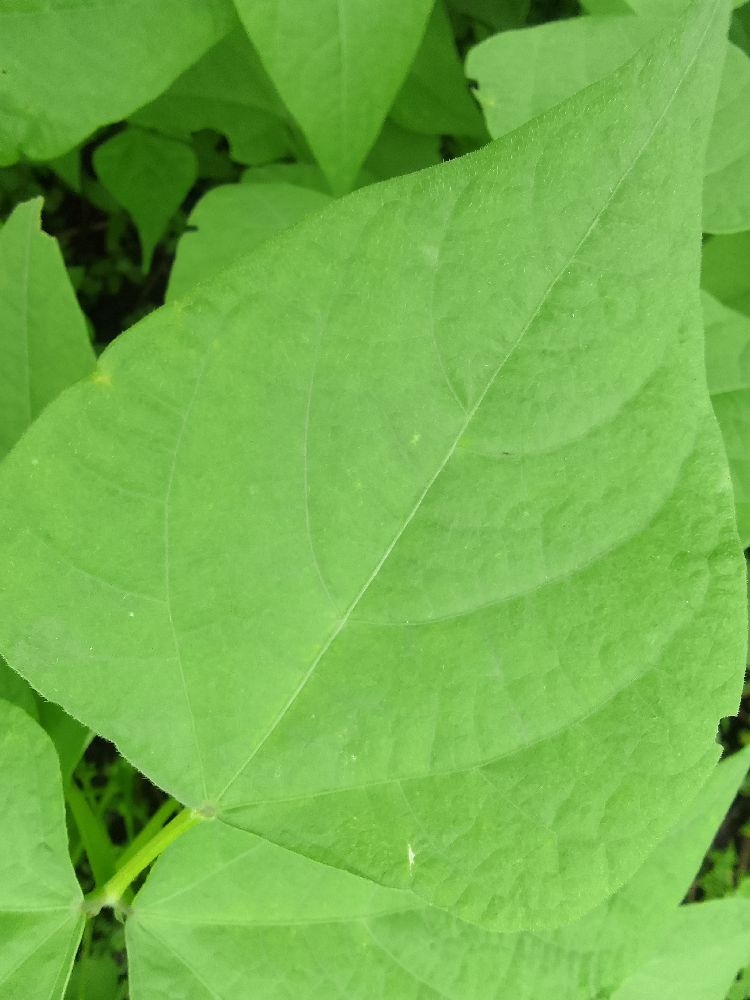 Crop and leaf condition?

common bean, healthy
